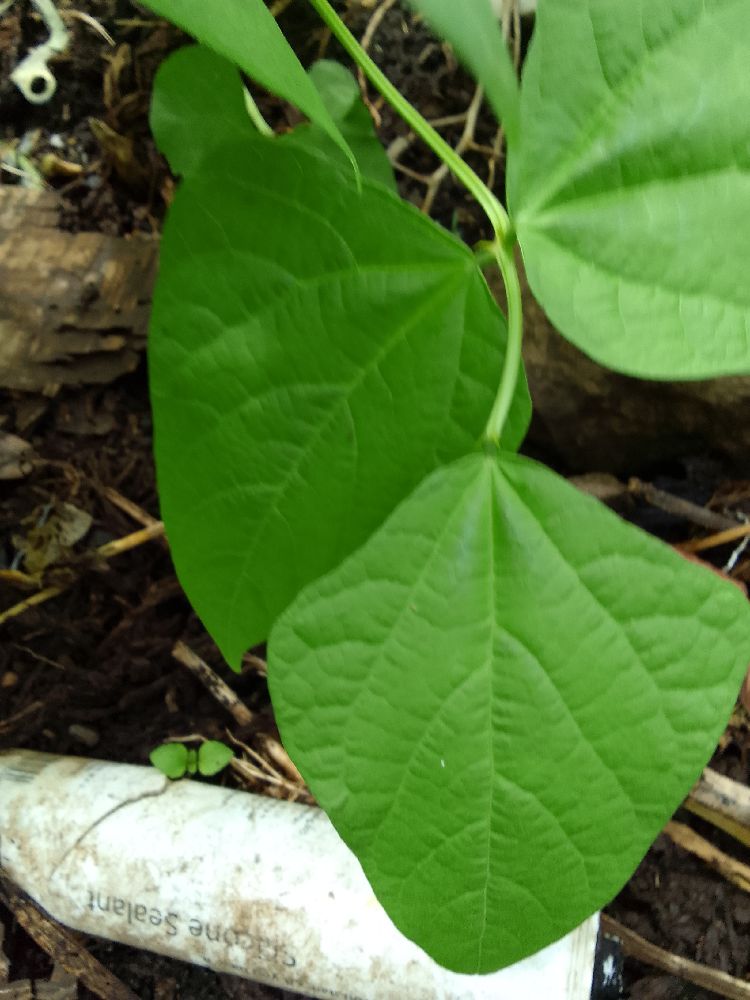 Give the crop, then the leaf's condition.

common bean, healthy
